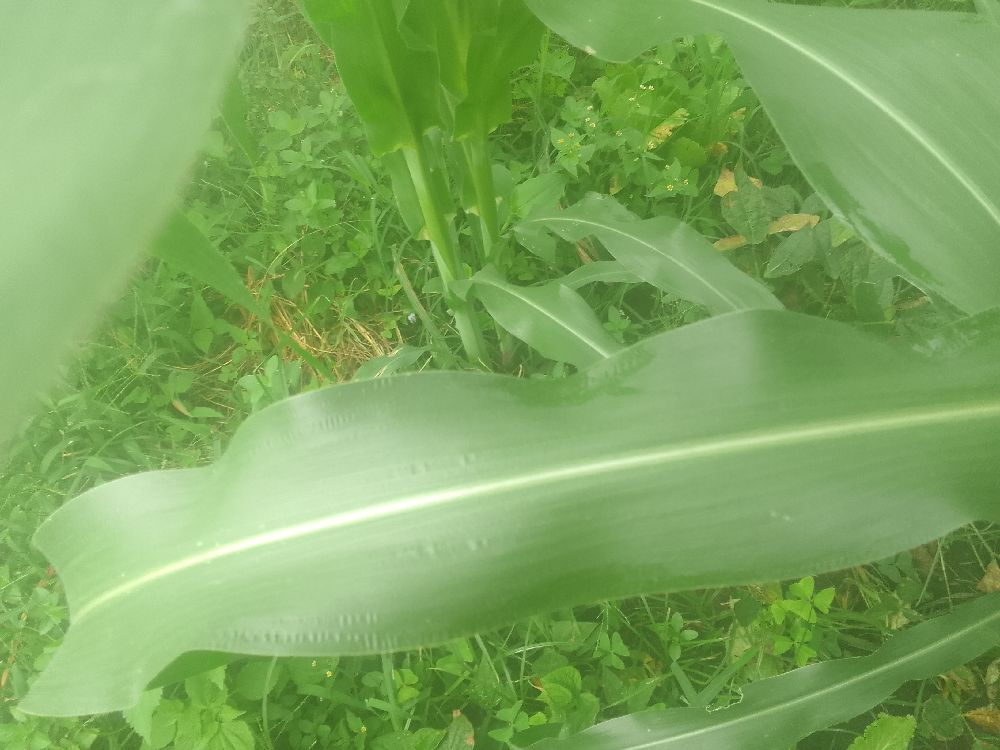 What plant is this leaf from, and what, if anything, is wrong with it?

maize, healthy
